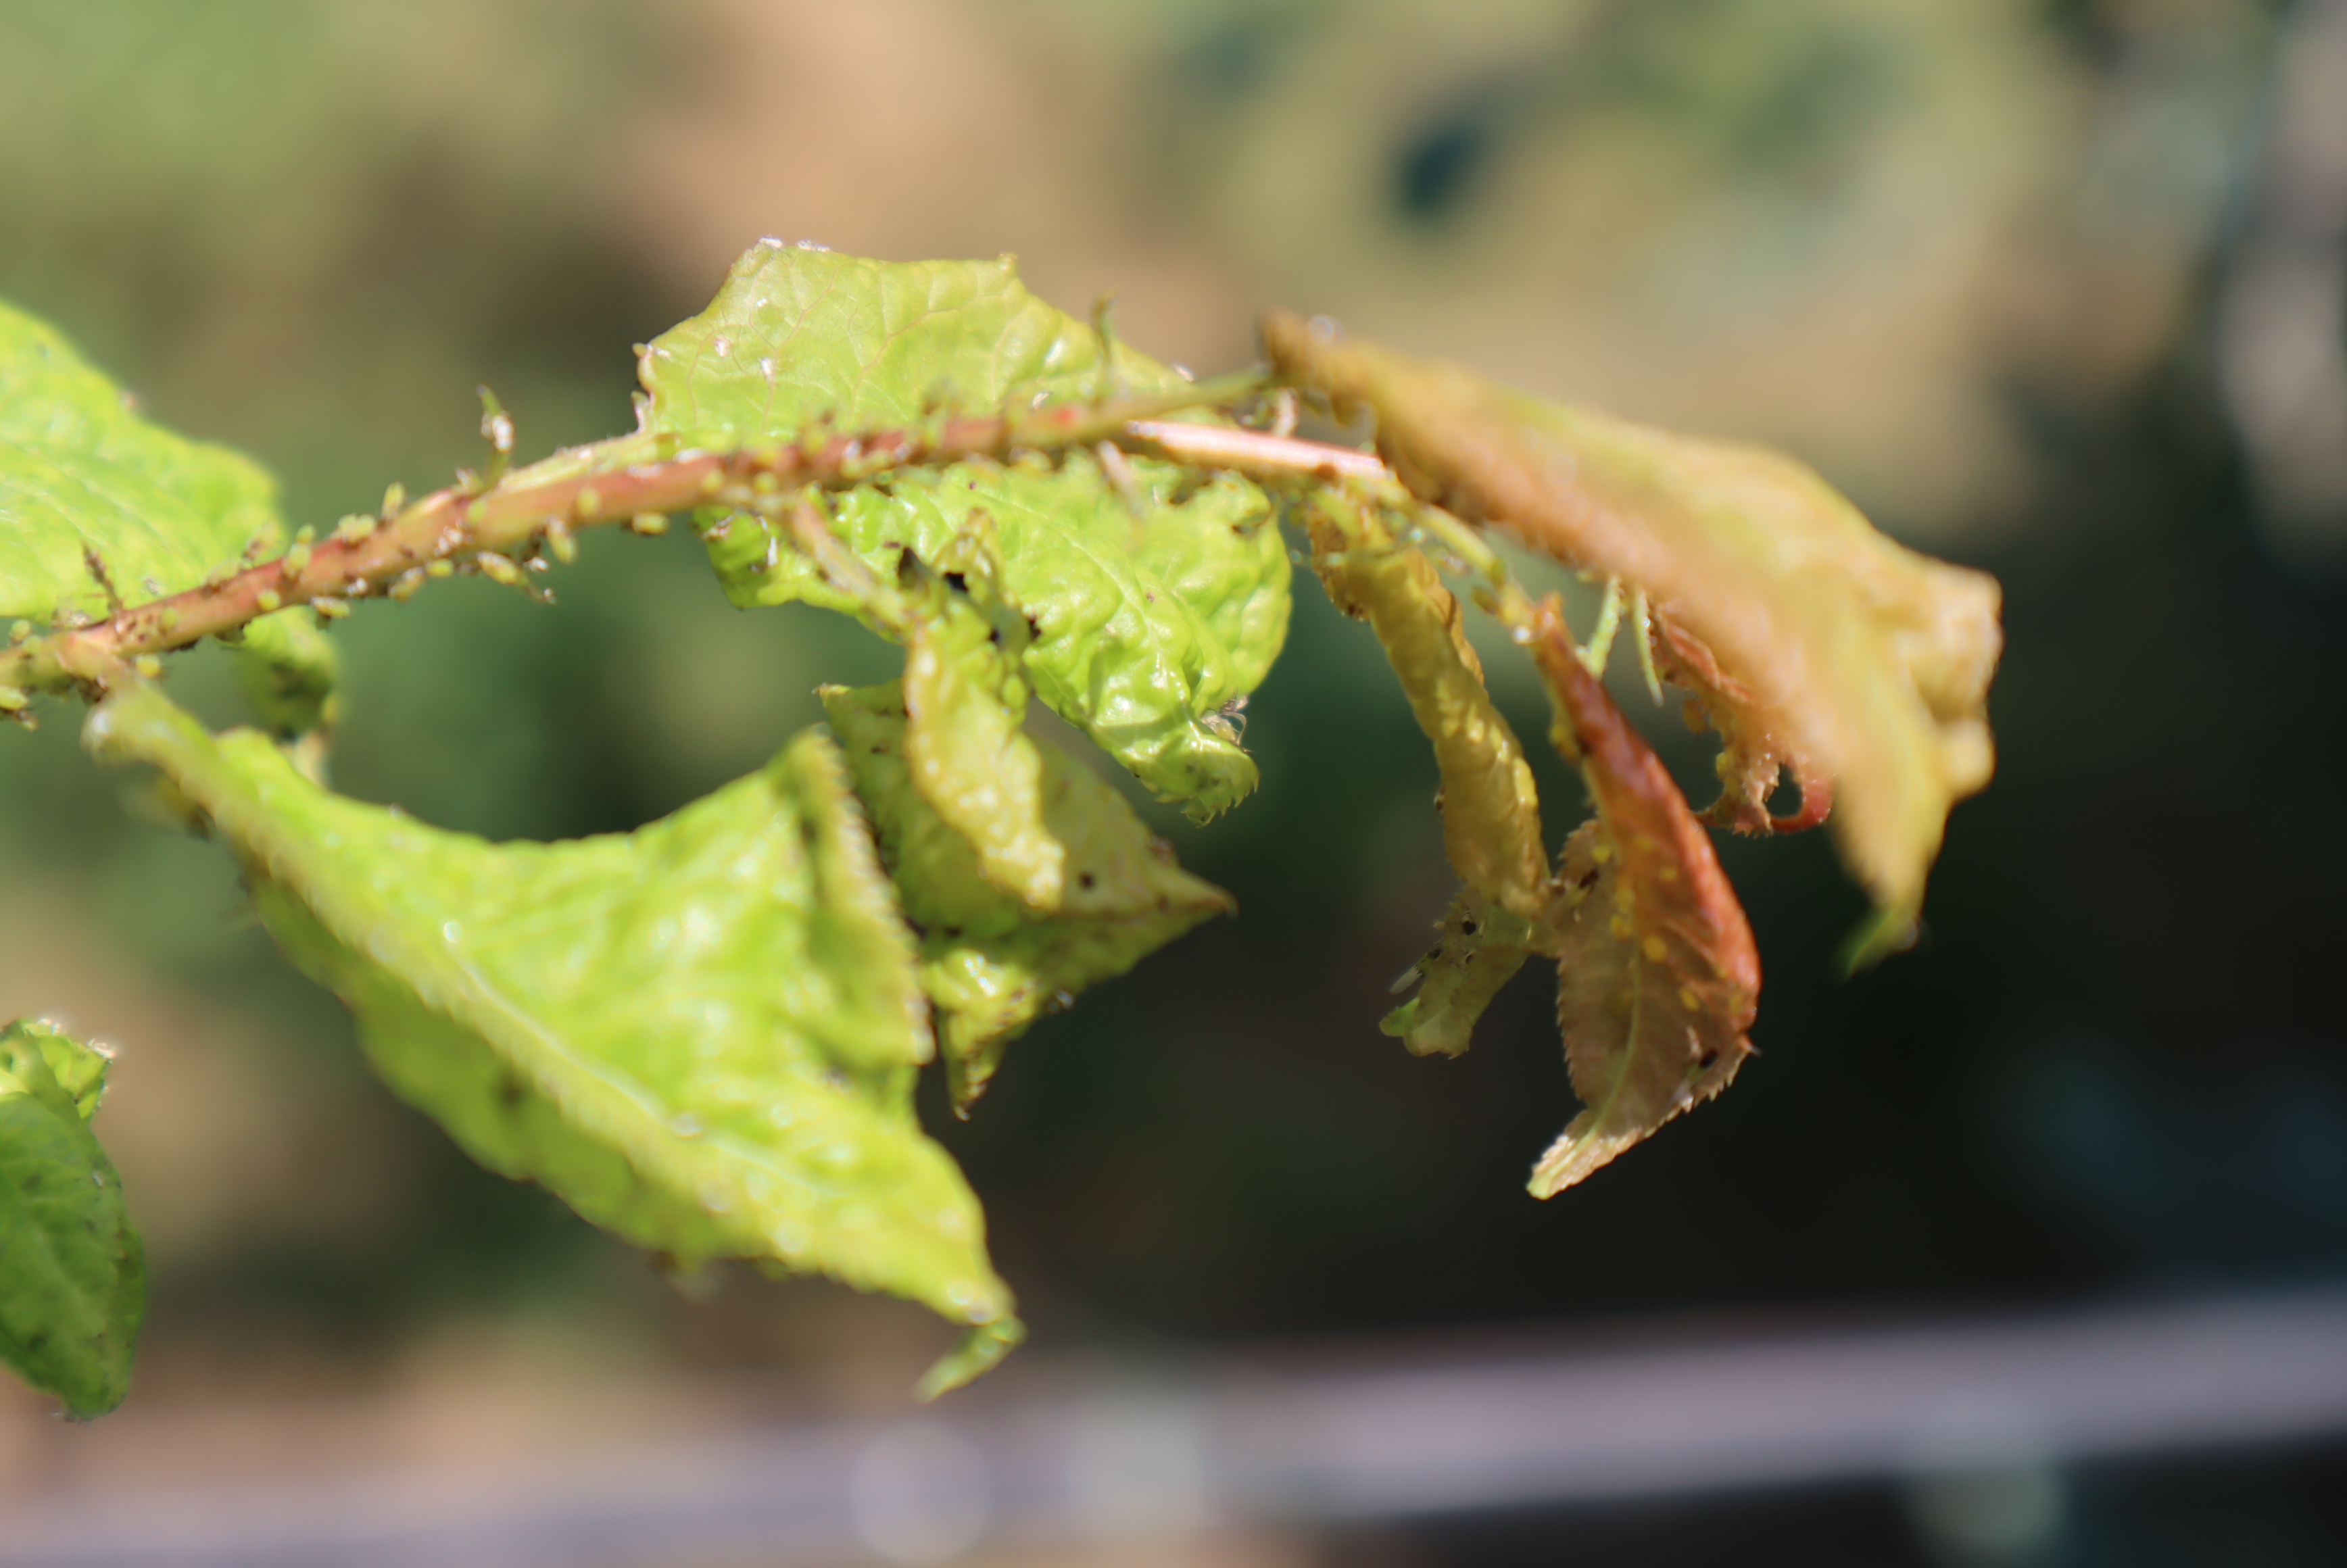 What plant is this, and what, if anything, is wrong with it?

plum, aphids
